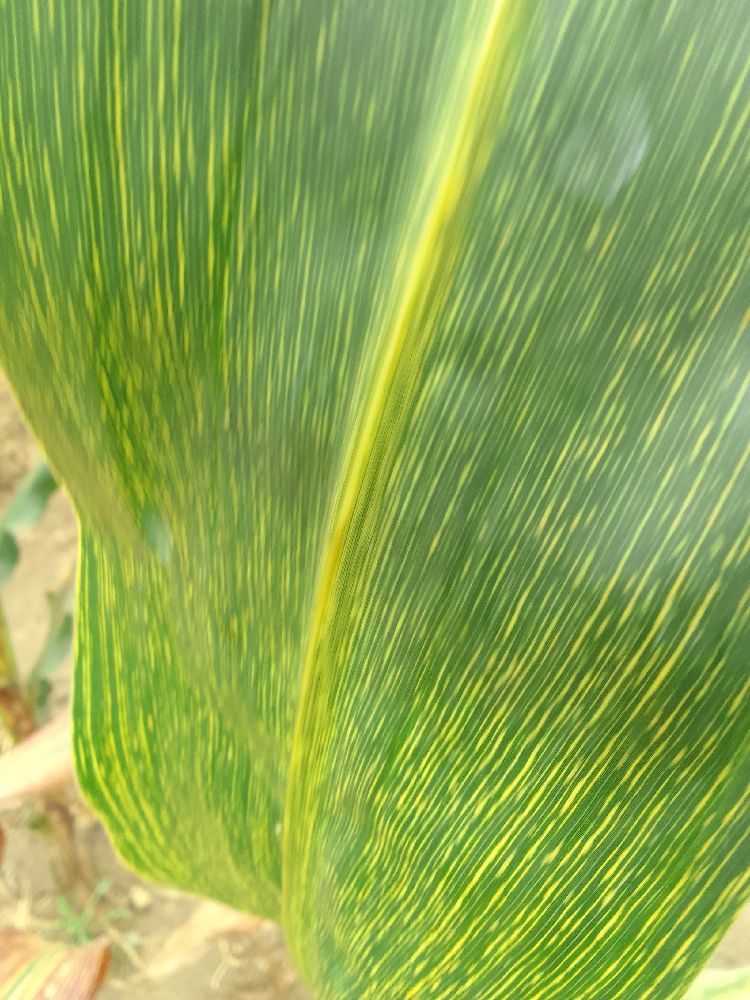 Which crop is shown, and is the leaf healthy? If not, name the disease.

maize, maize streak virus
